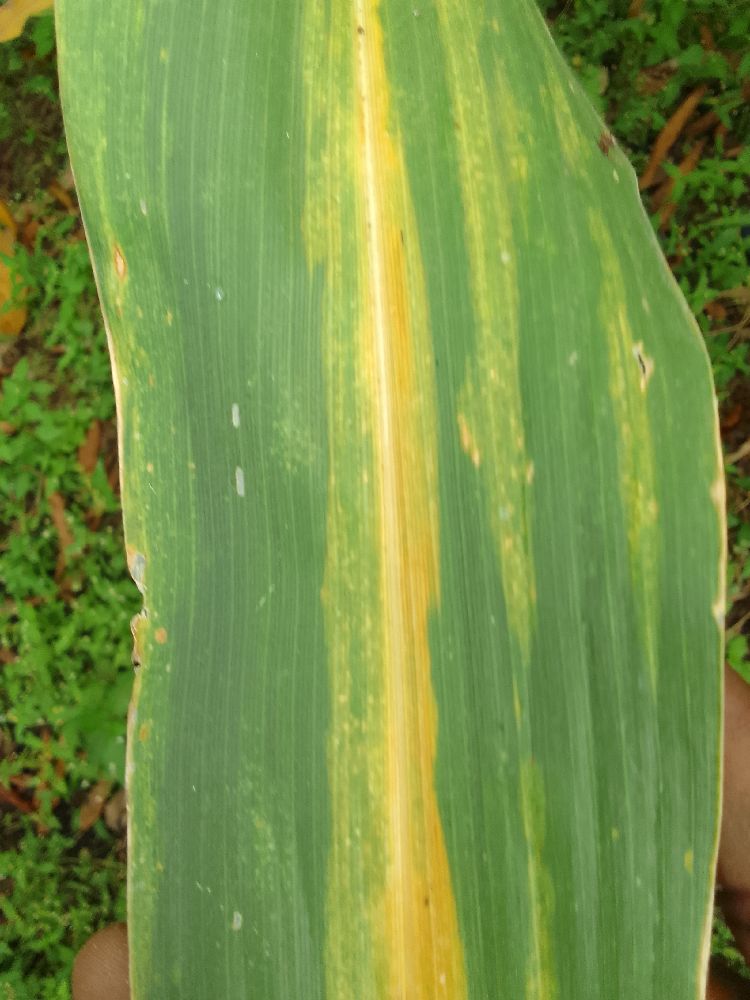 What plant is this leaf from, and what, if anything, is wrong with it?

maize, maize lethal necrosis
